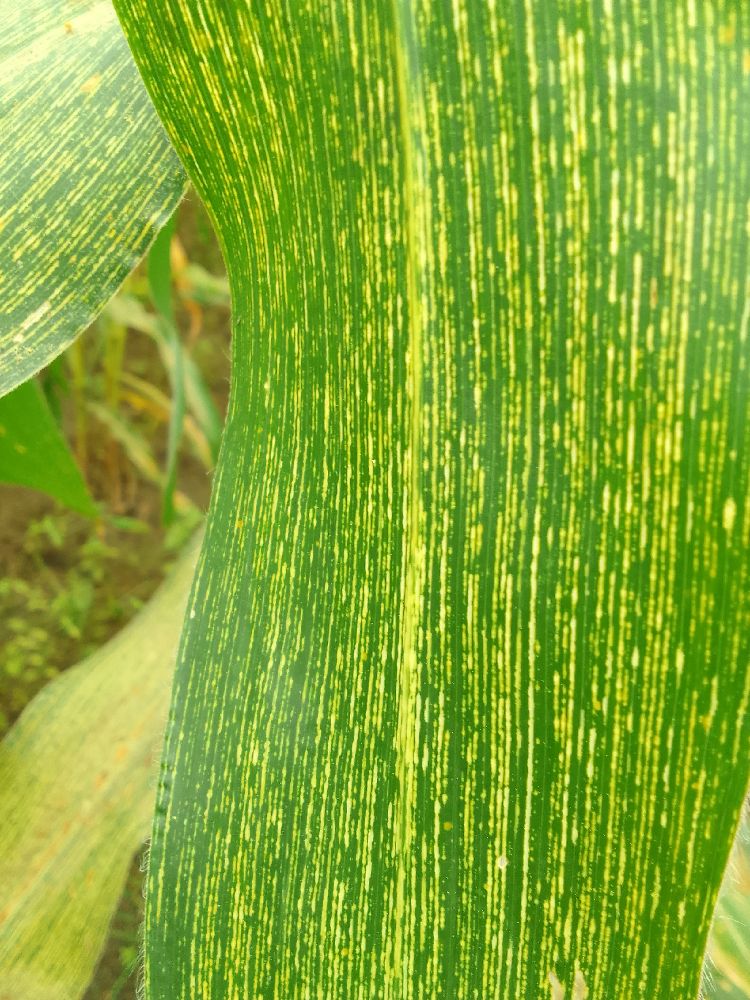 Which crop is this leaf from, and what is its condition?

maize, maize streak virus
